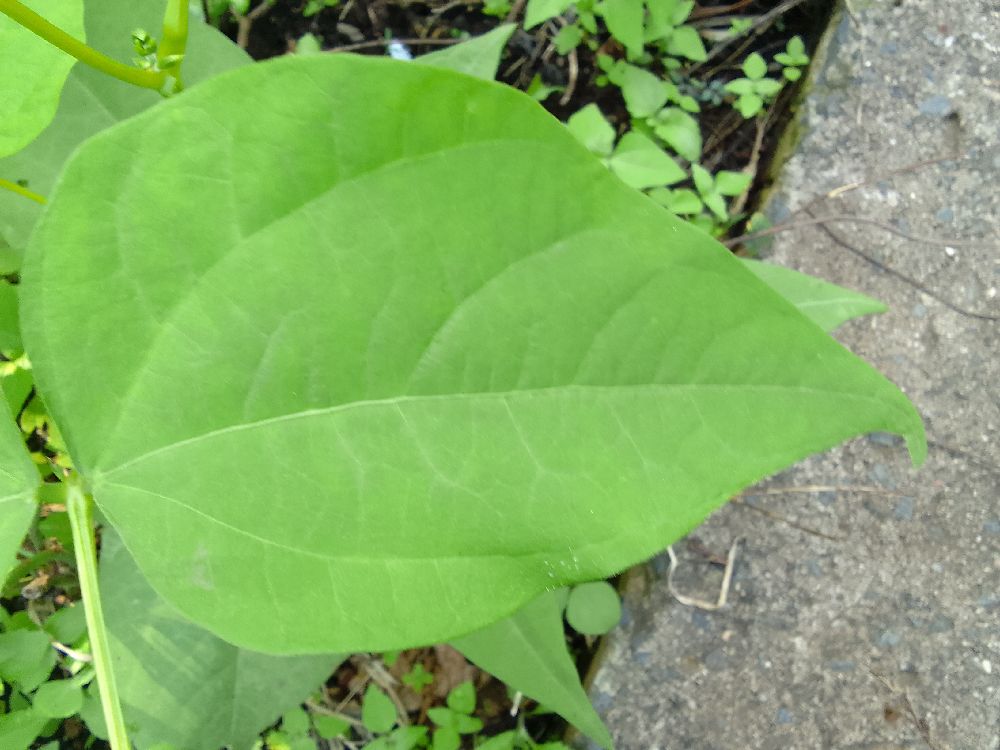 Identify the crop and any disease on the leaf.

common bean, healthy
